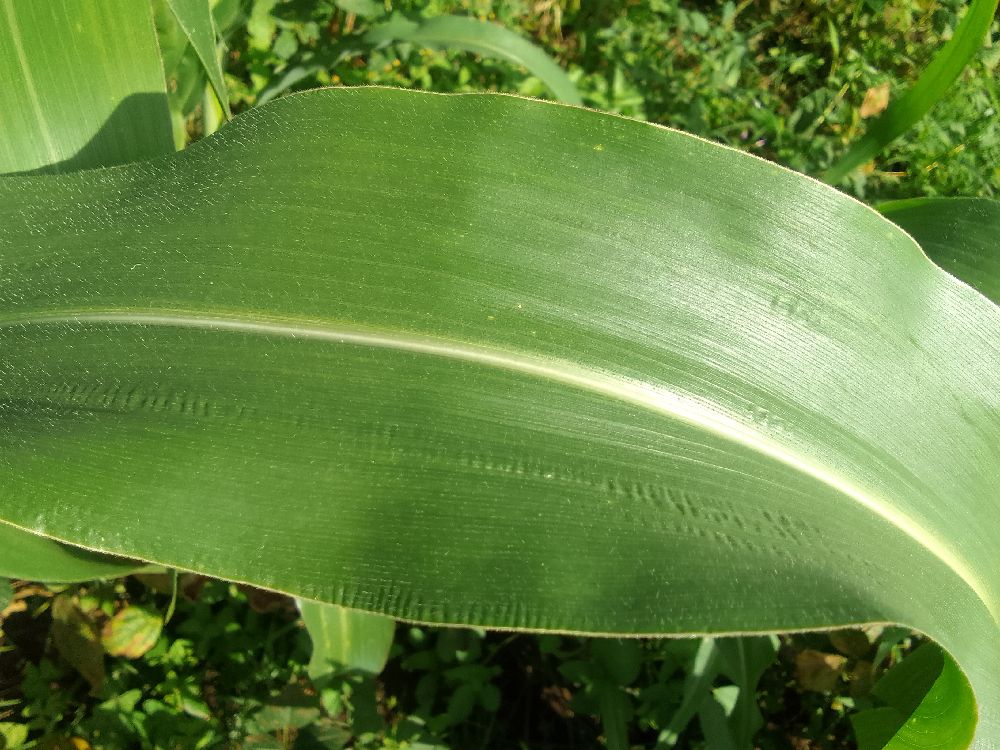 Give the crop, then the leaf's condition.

maize, healthy
